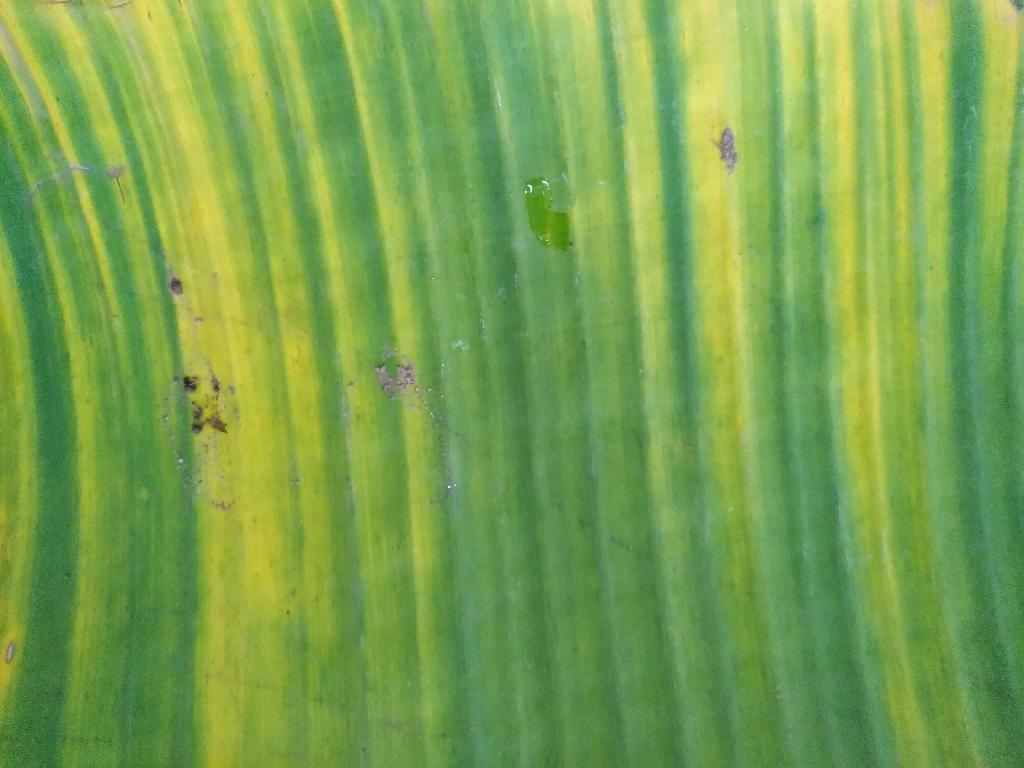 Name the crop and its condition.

banana, fusarium wilt race 1
